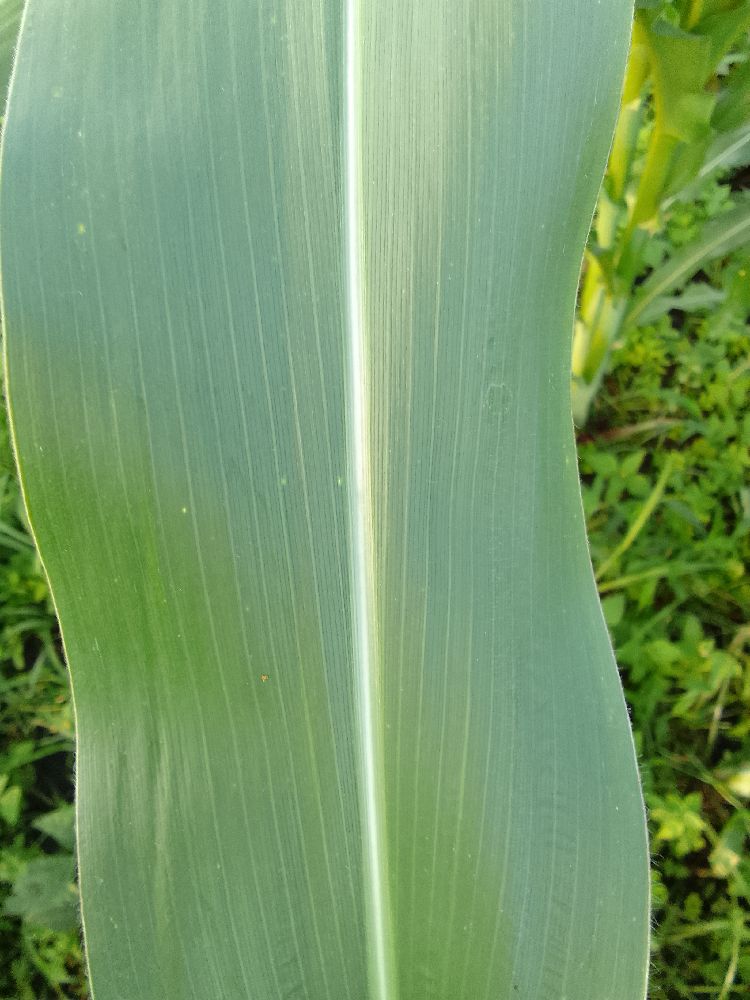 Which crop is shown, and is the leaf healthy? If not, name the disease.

maize, healthy
